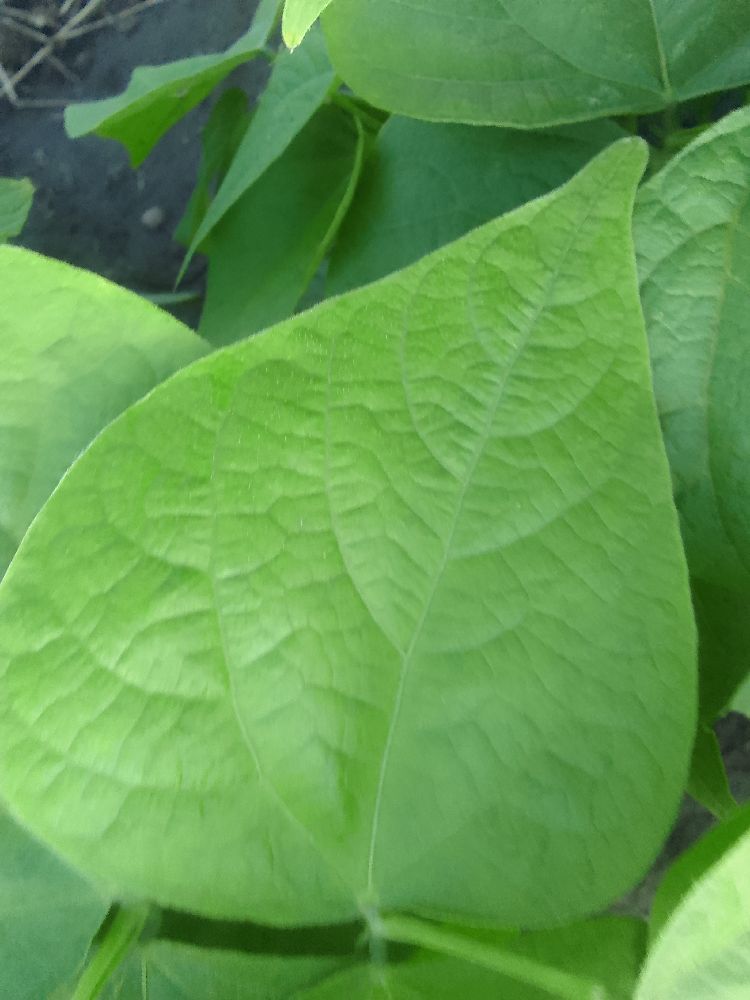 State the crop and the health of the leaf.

common bean, healthy
